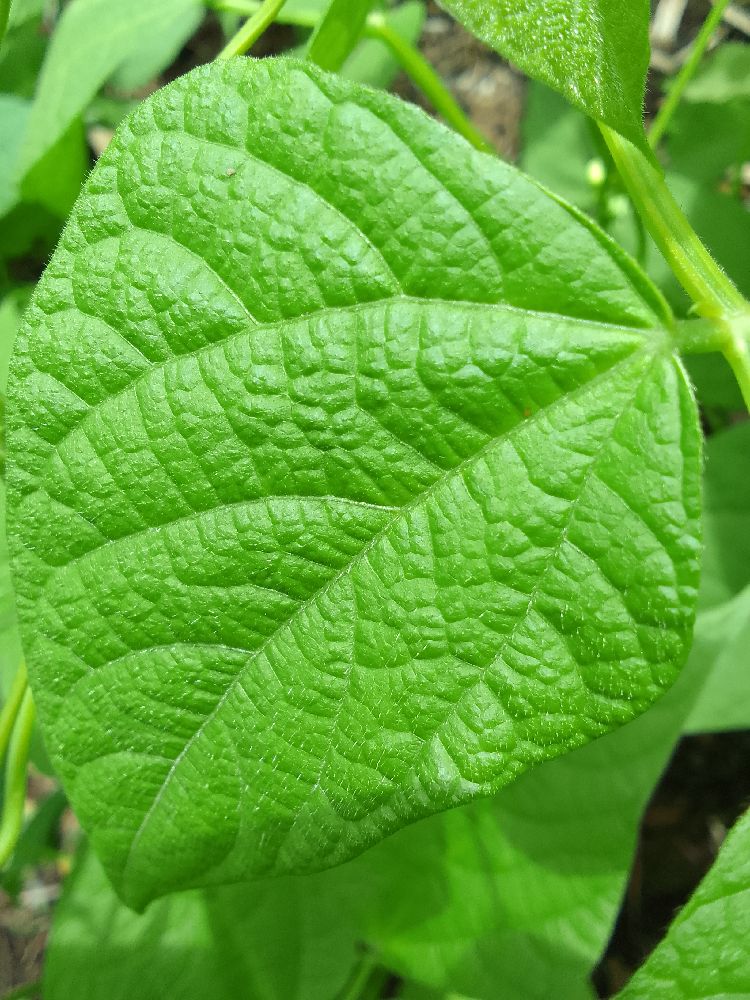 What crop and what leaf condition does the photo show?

common bean, healthy
